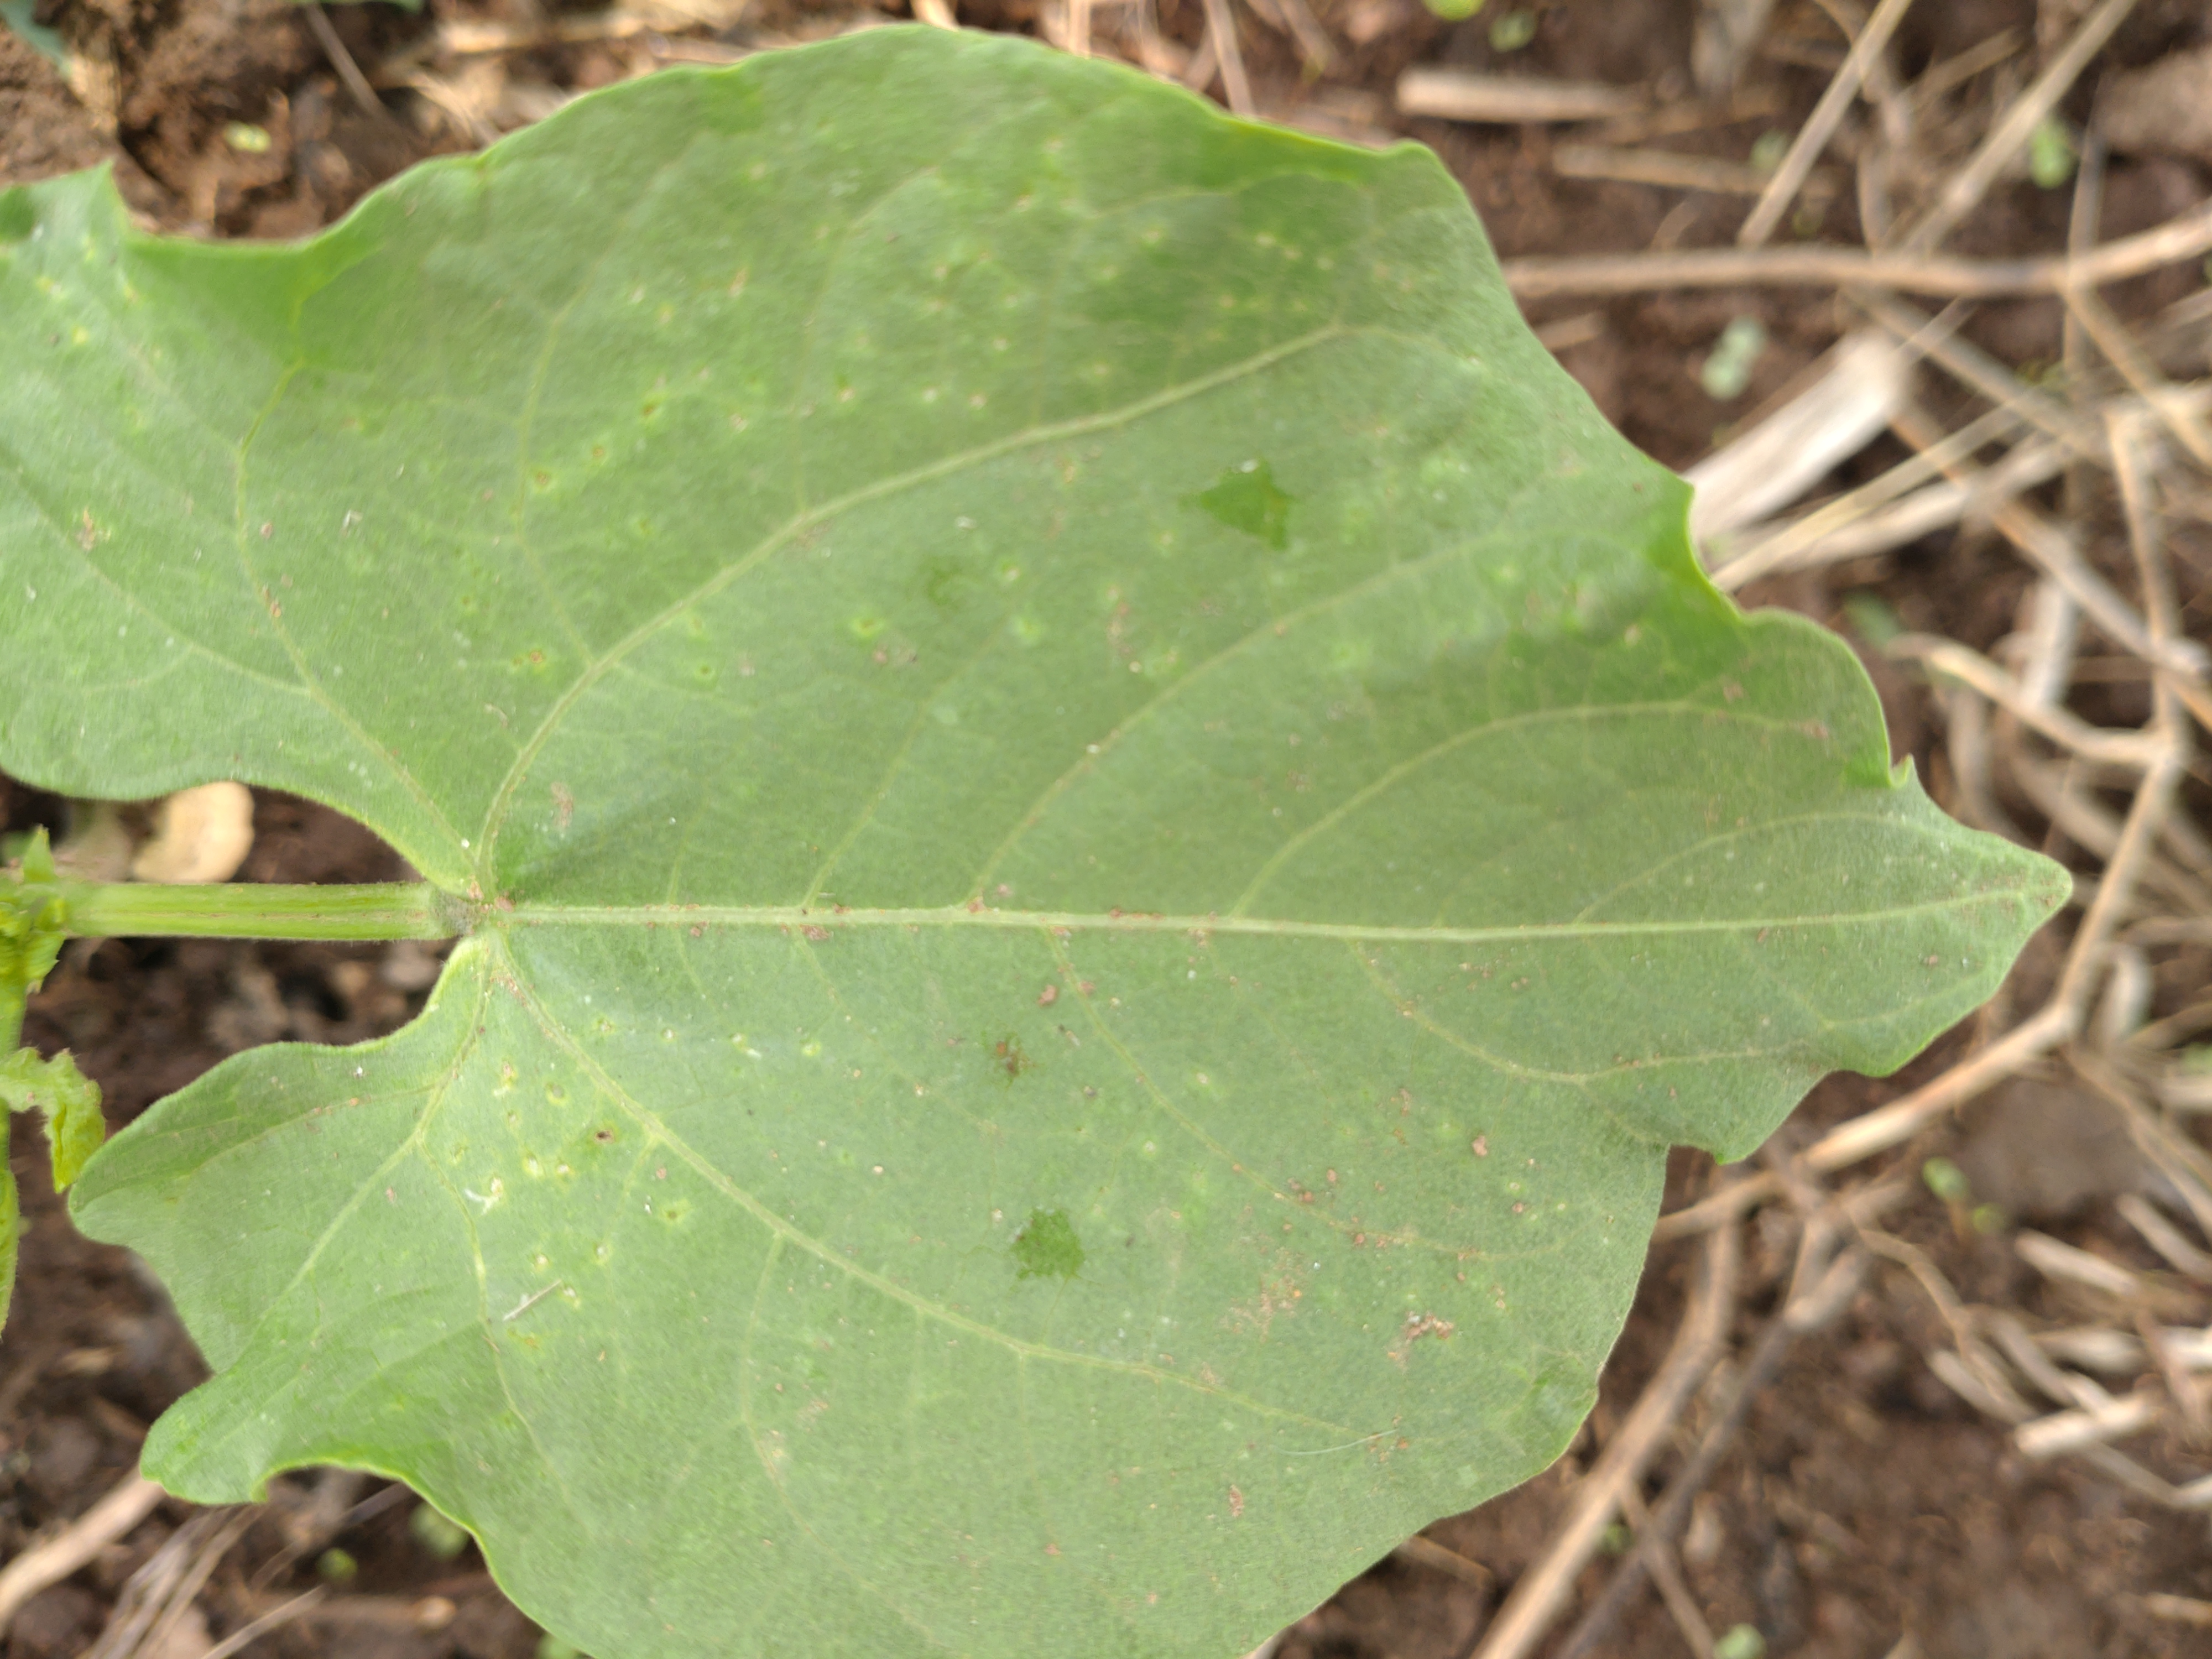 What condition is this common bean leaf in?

healthy
